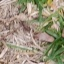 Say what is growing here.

grass
